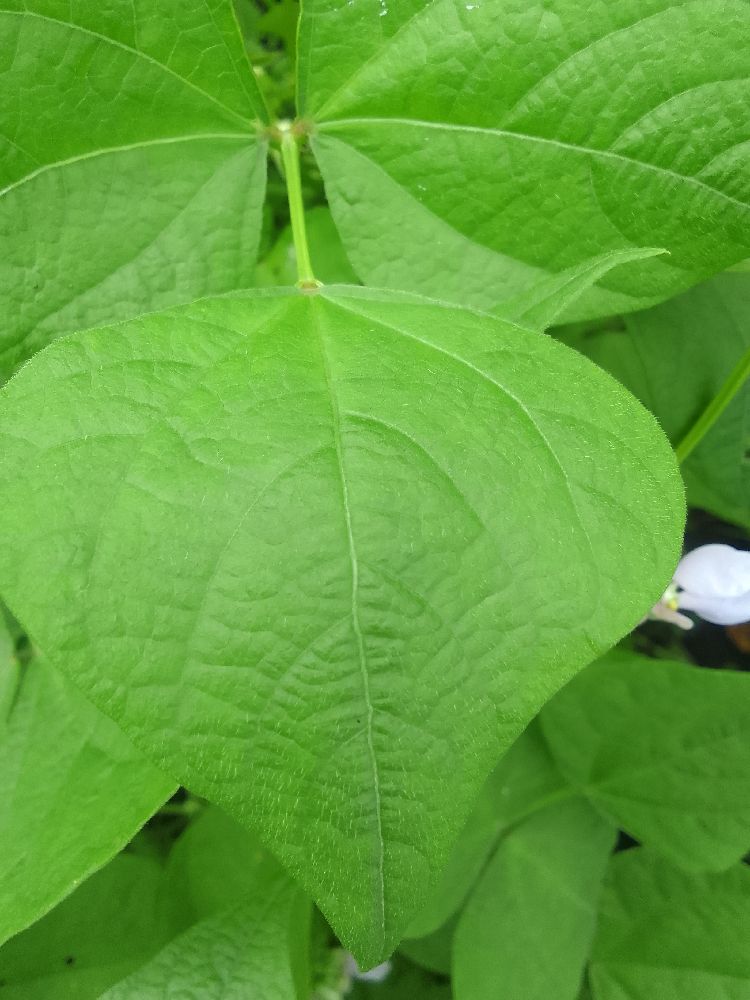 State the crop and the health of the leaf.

common bean, healthy
